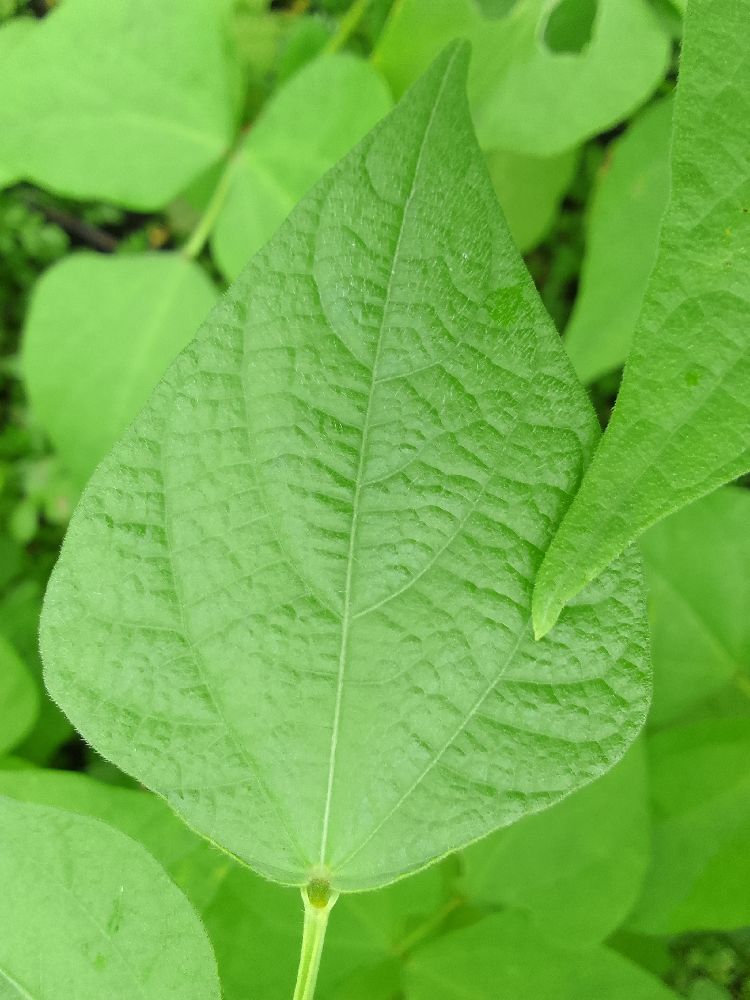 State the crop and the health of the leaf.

common bean, healthy
